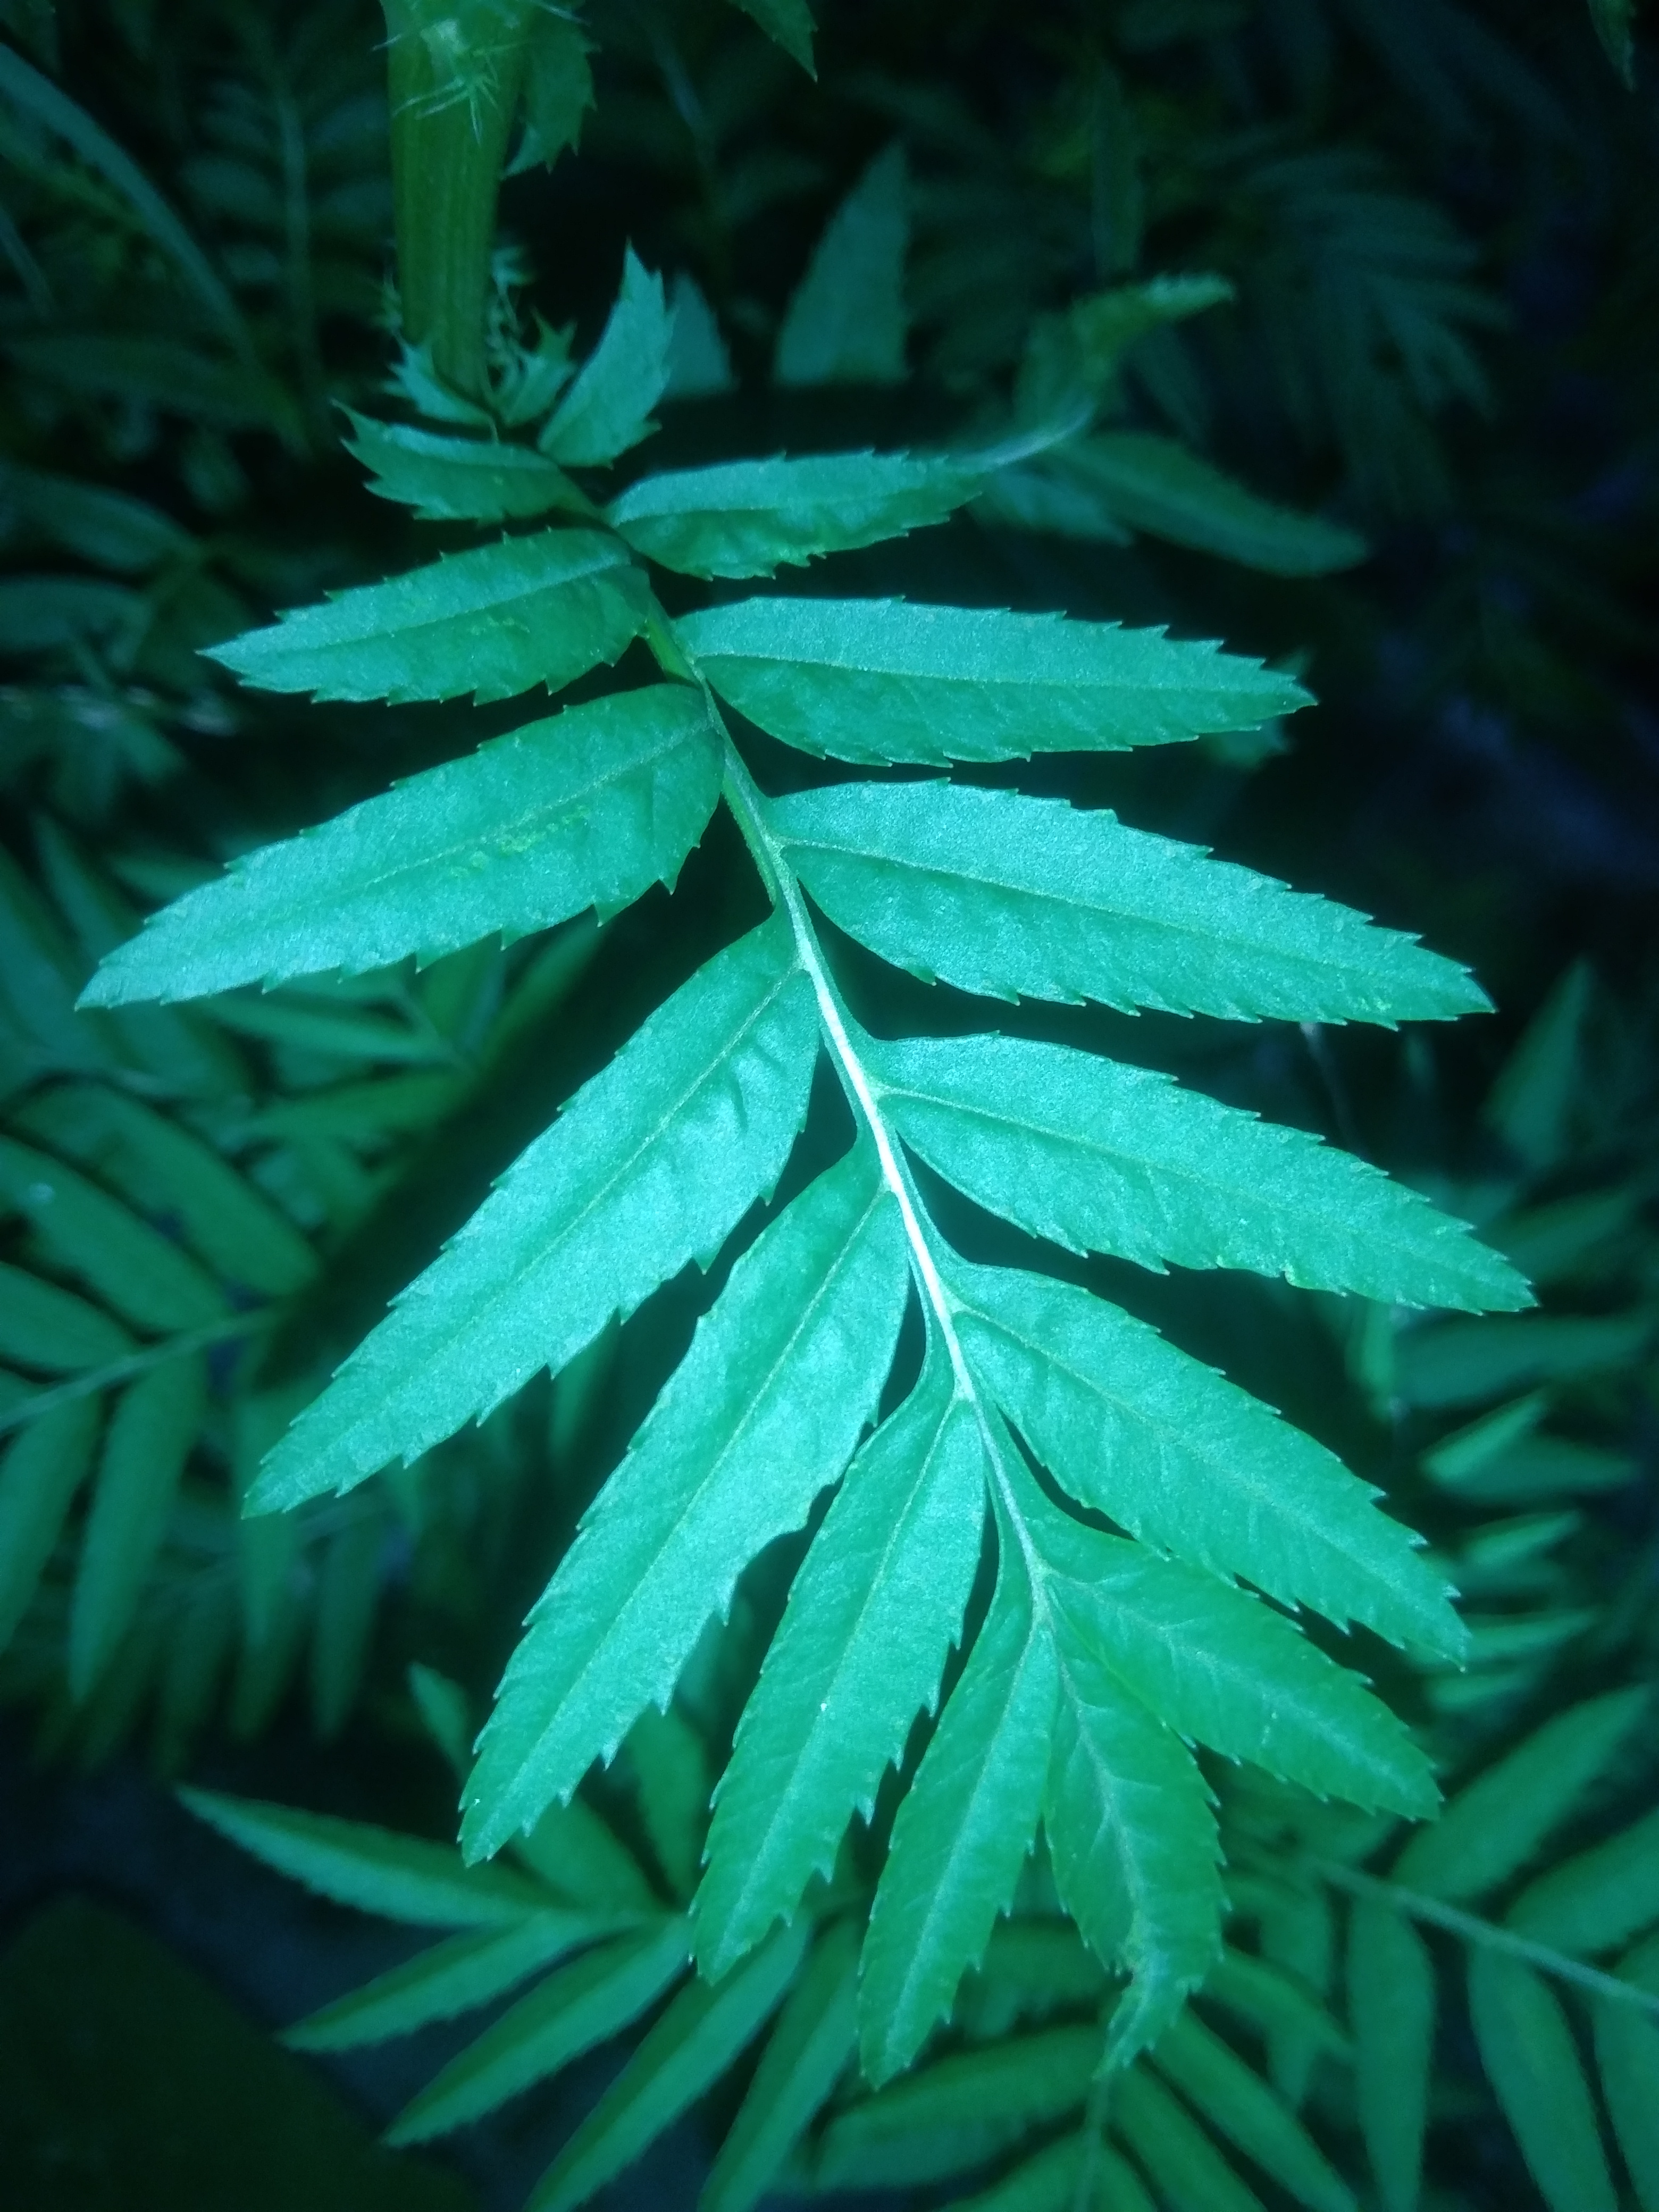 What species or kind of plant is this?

marigold
